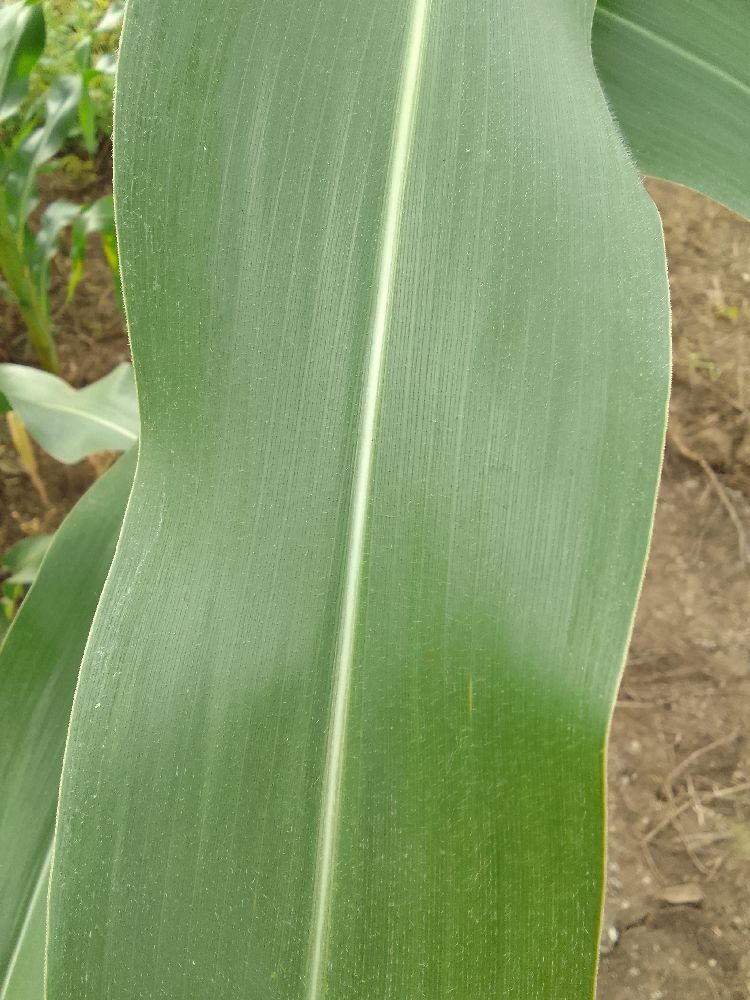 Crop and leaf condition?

maize, healthy
